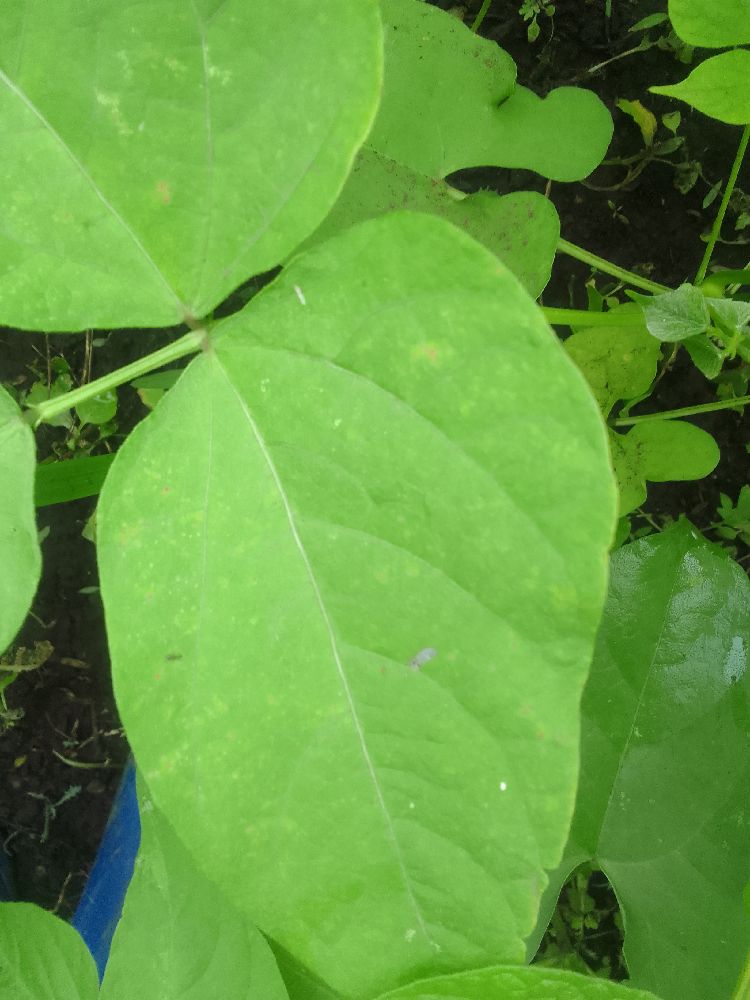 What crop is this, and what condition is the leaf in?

common bean, healthy
